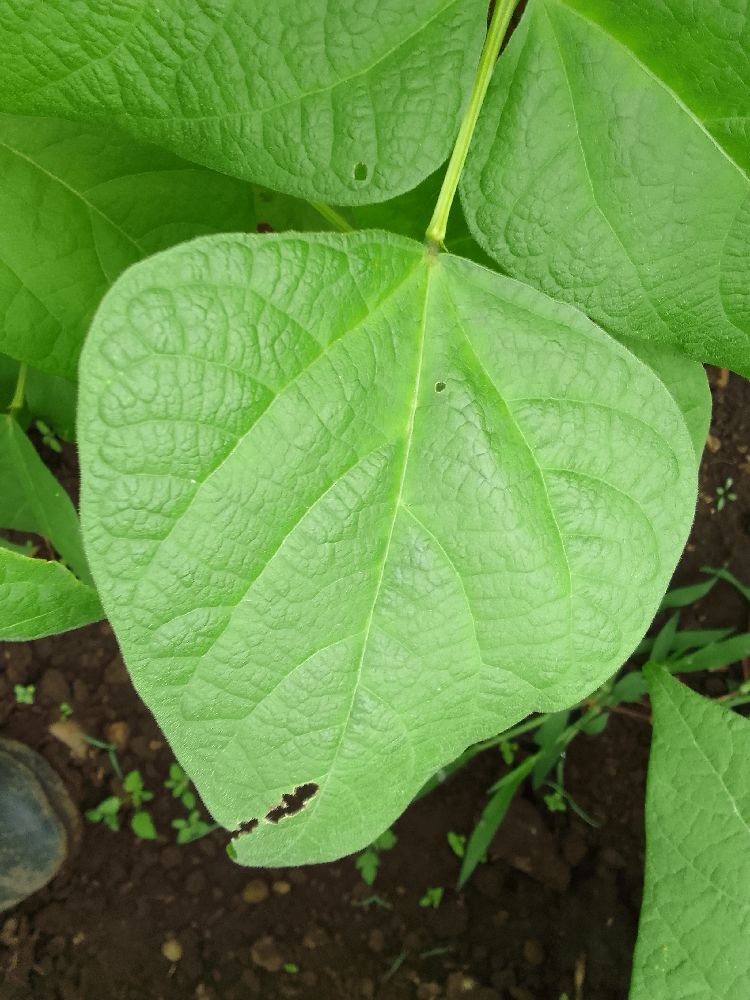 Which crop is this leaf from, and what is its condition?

common bean, healthy
